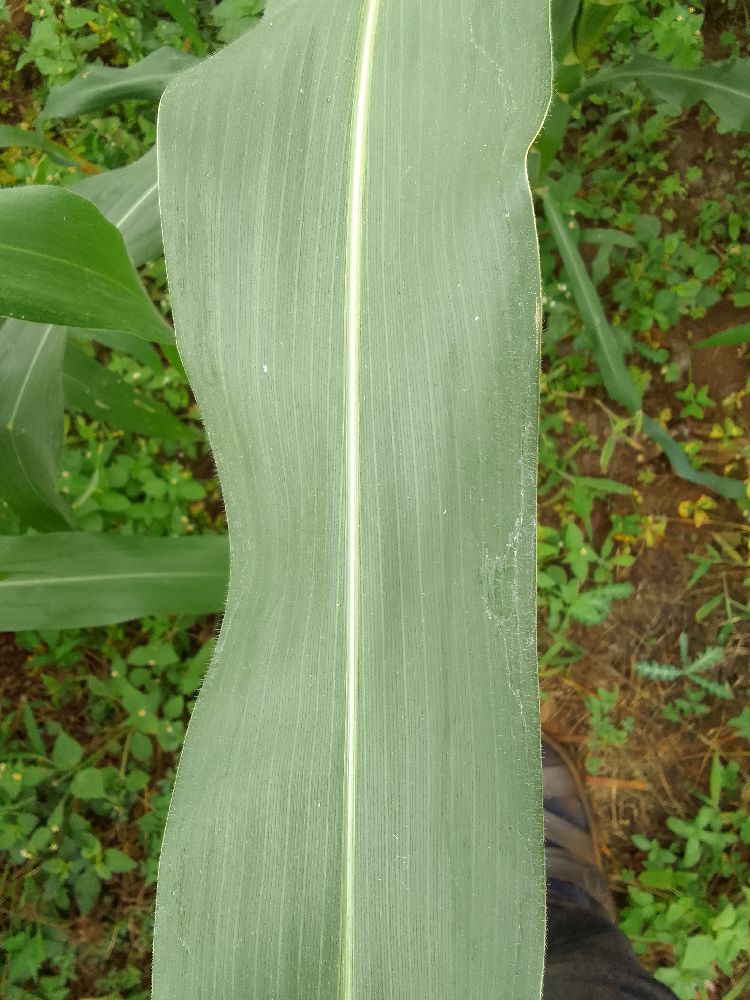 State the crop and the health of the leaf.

maize, healthy
